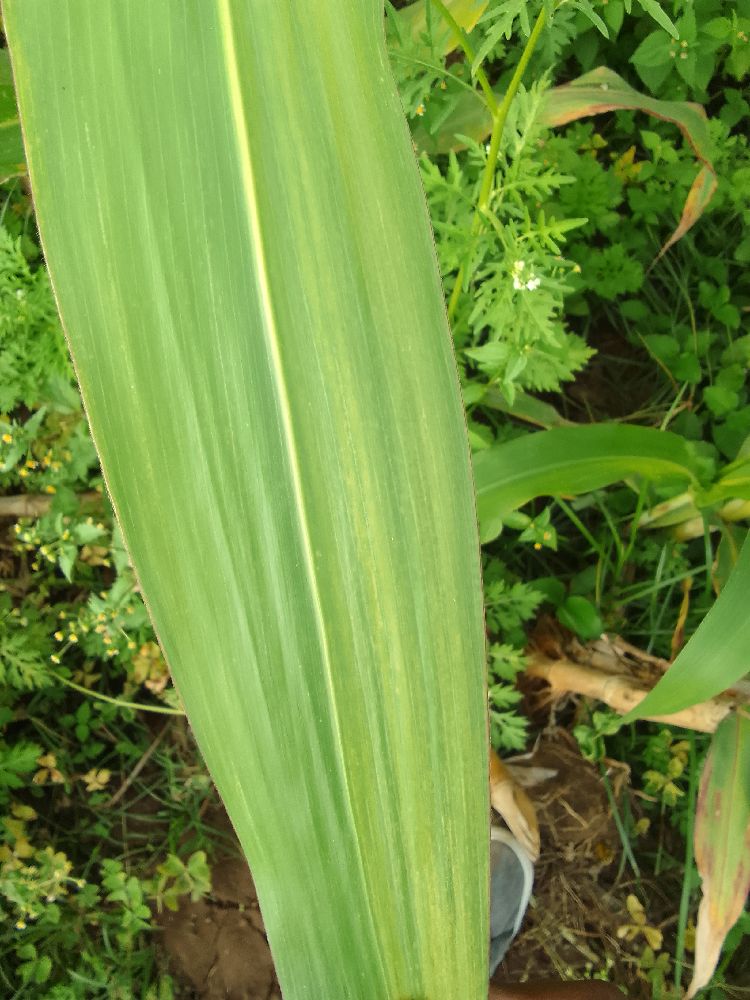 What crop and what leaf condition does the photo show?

maize, maize lethal necrosis
